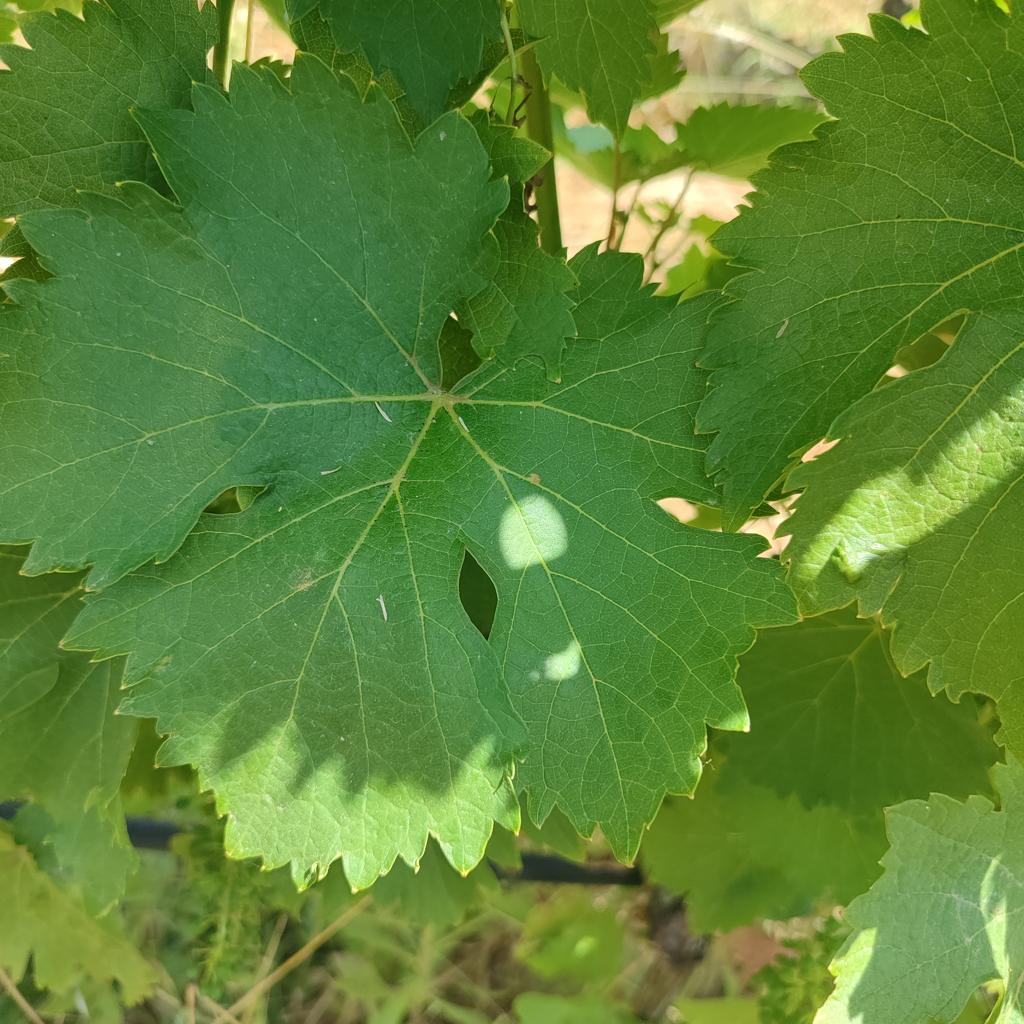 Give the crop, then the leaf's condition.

grapevine, healthy
